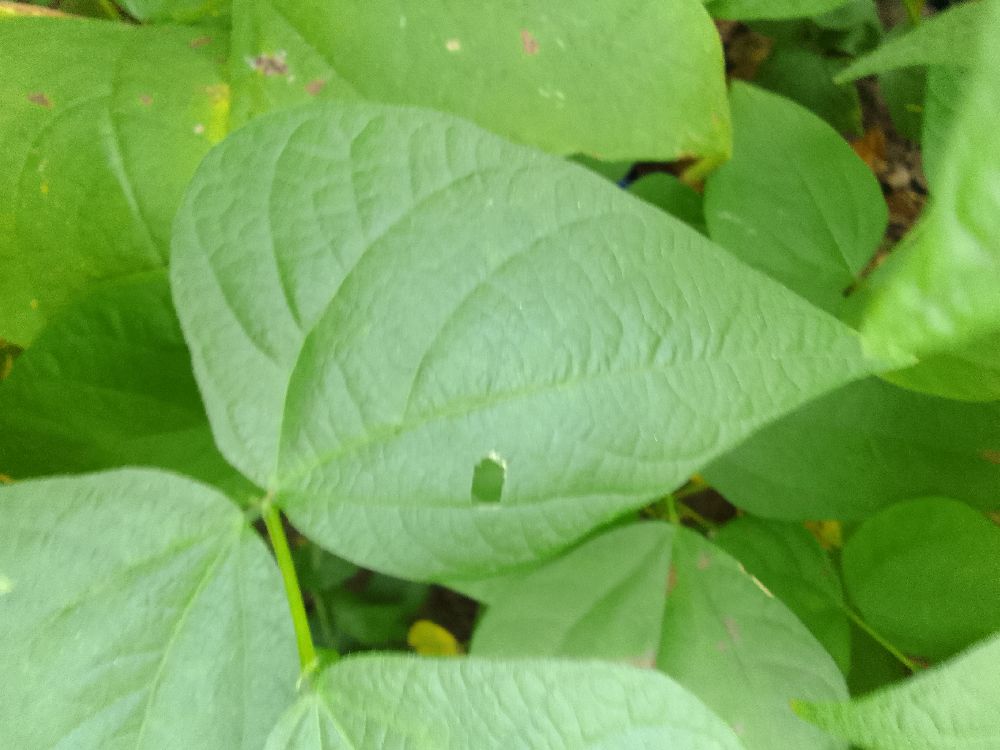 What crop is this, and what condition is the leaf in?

common bean, healthy
